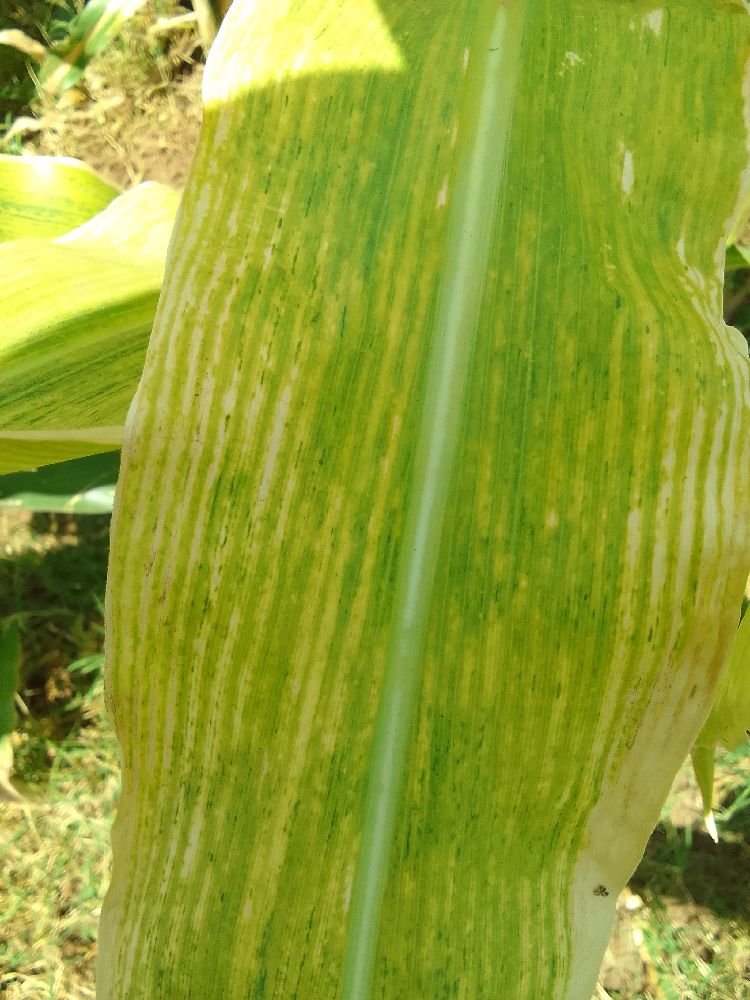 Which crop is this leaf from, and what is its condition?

maize, maize lethal necrosis
